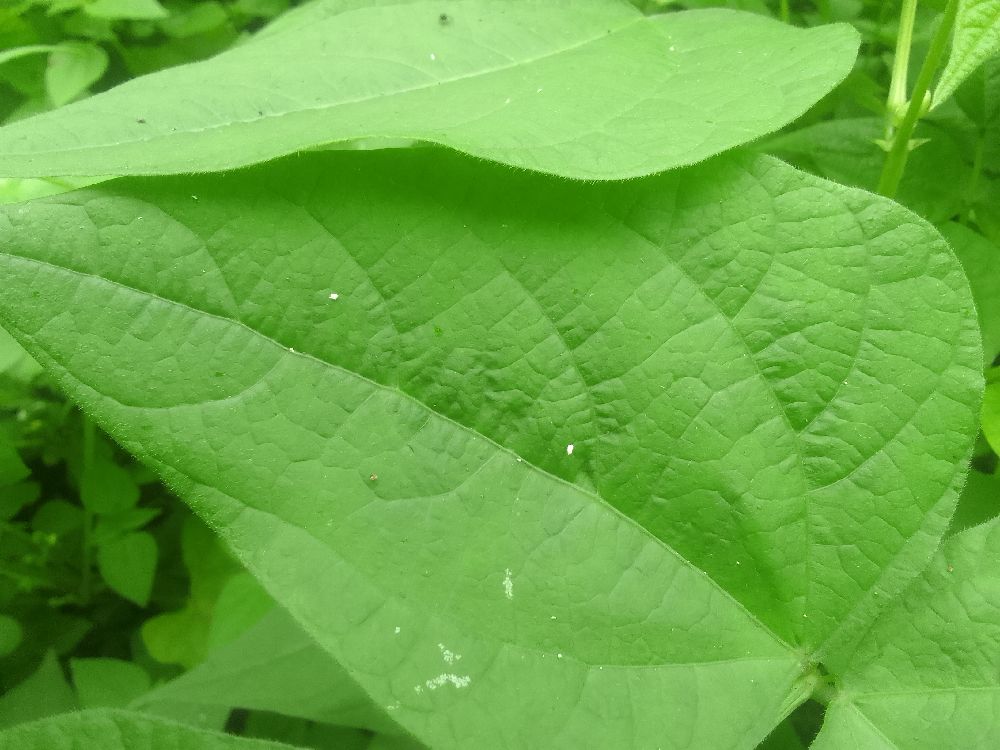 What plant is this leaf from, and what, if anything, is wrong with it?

common bean, healthy
